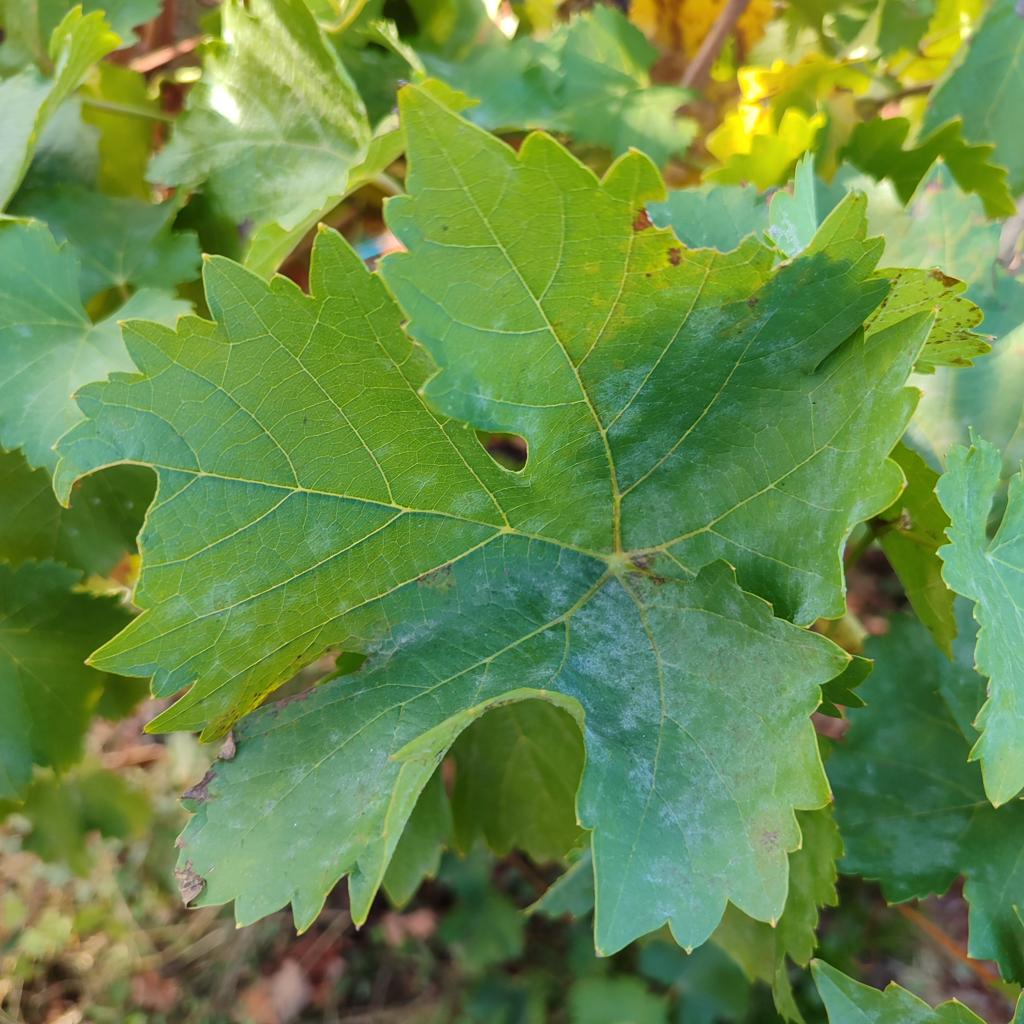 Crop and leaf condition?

grapevine, powdery mildew
